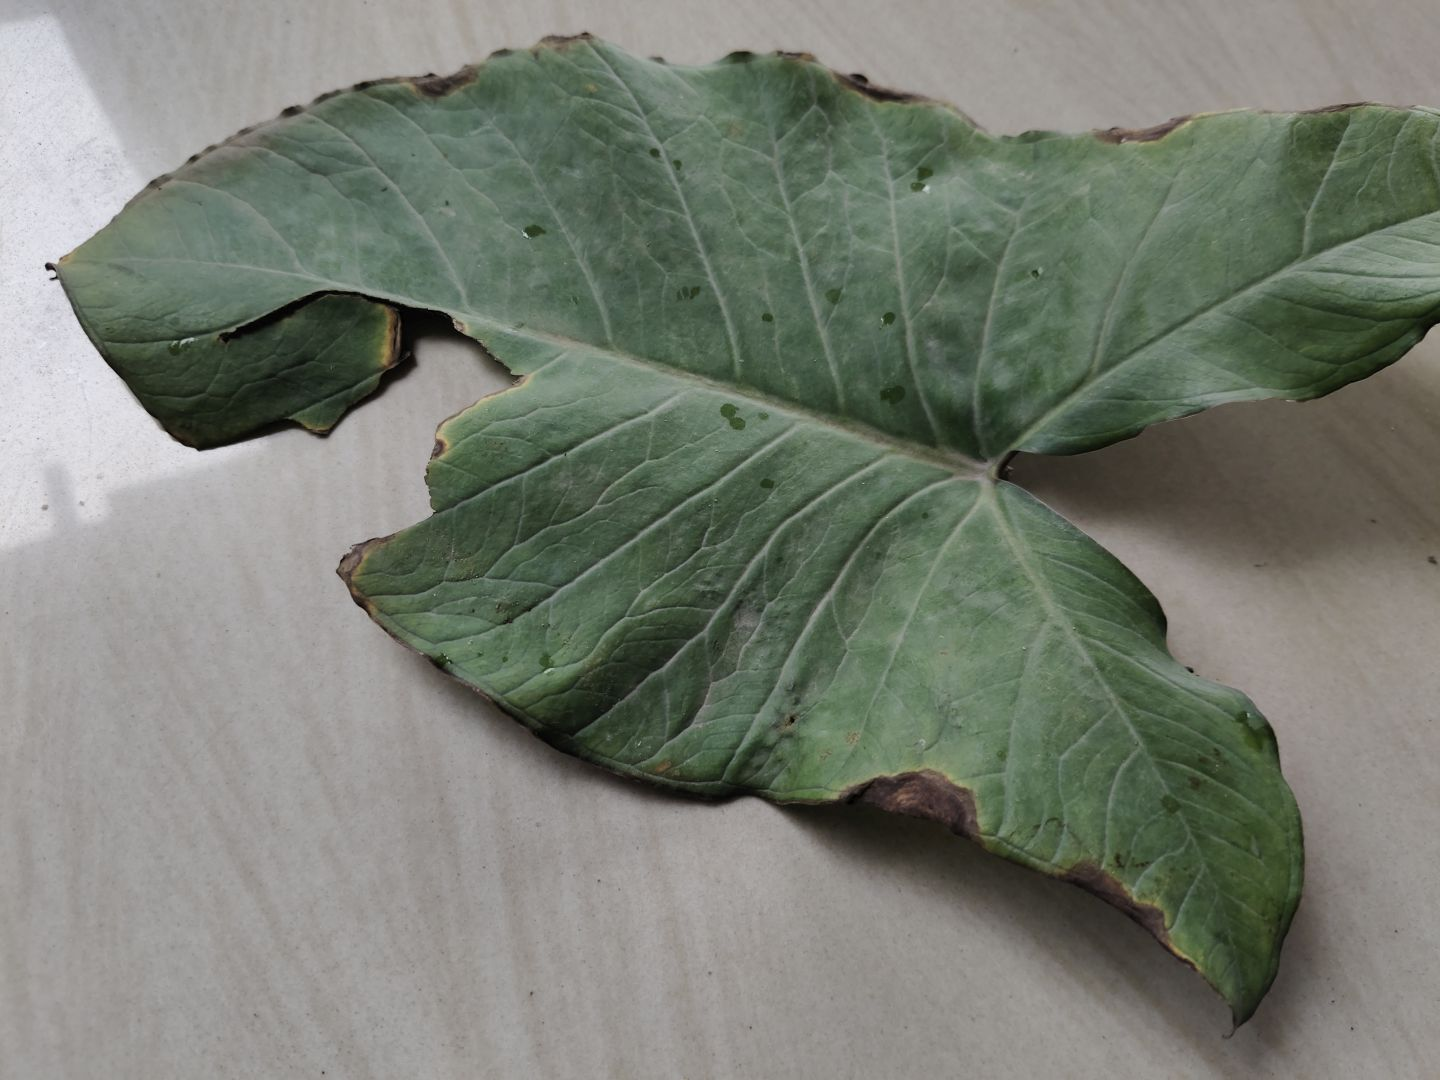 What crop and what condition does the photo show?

taro, leaf blight
